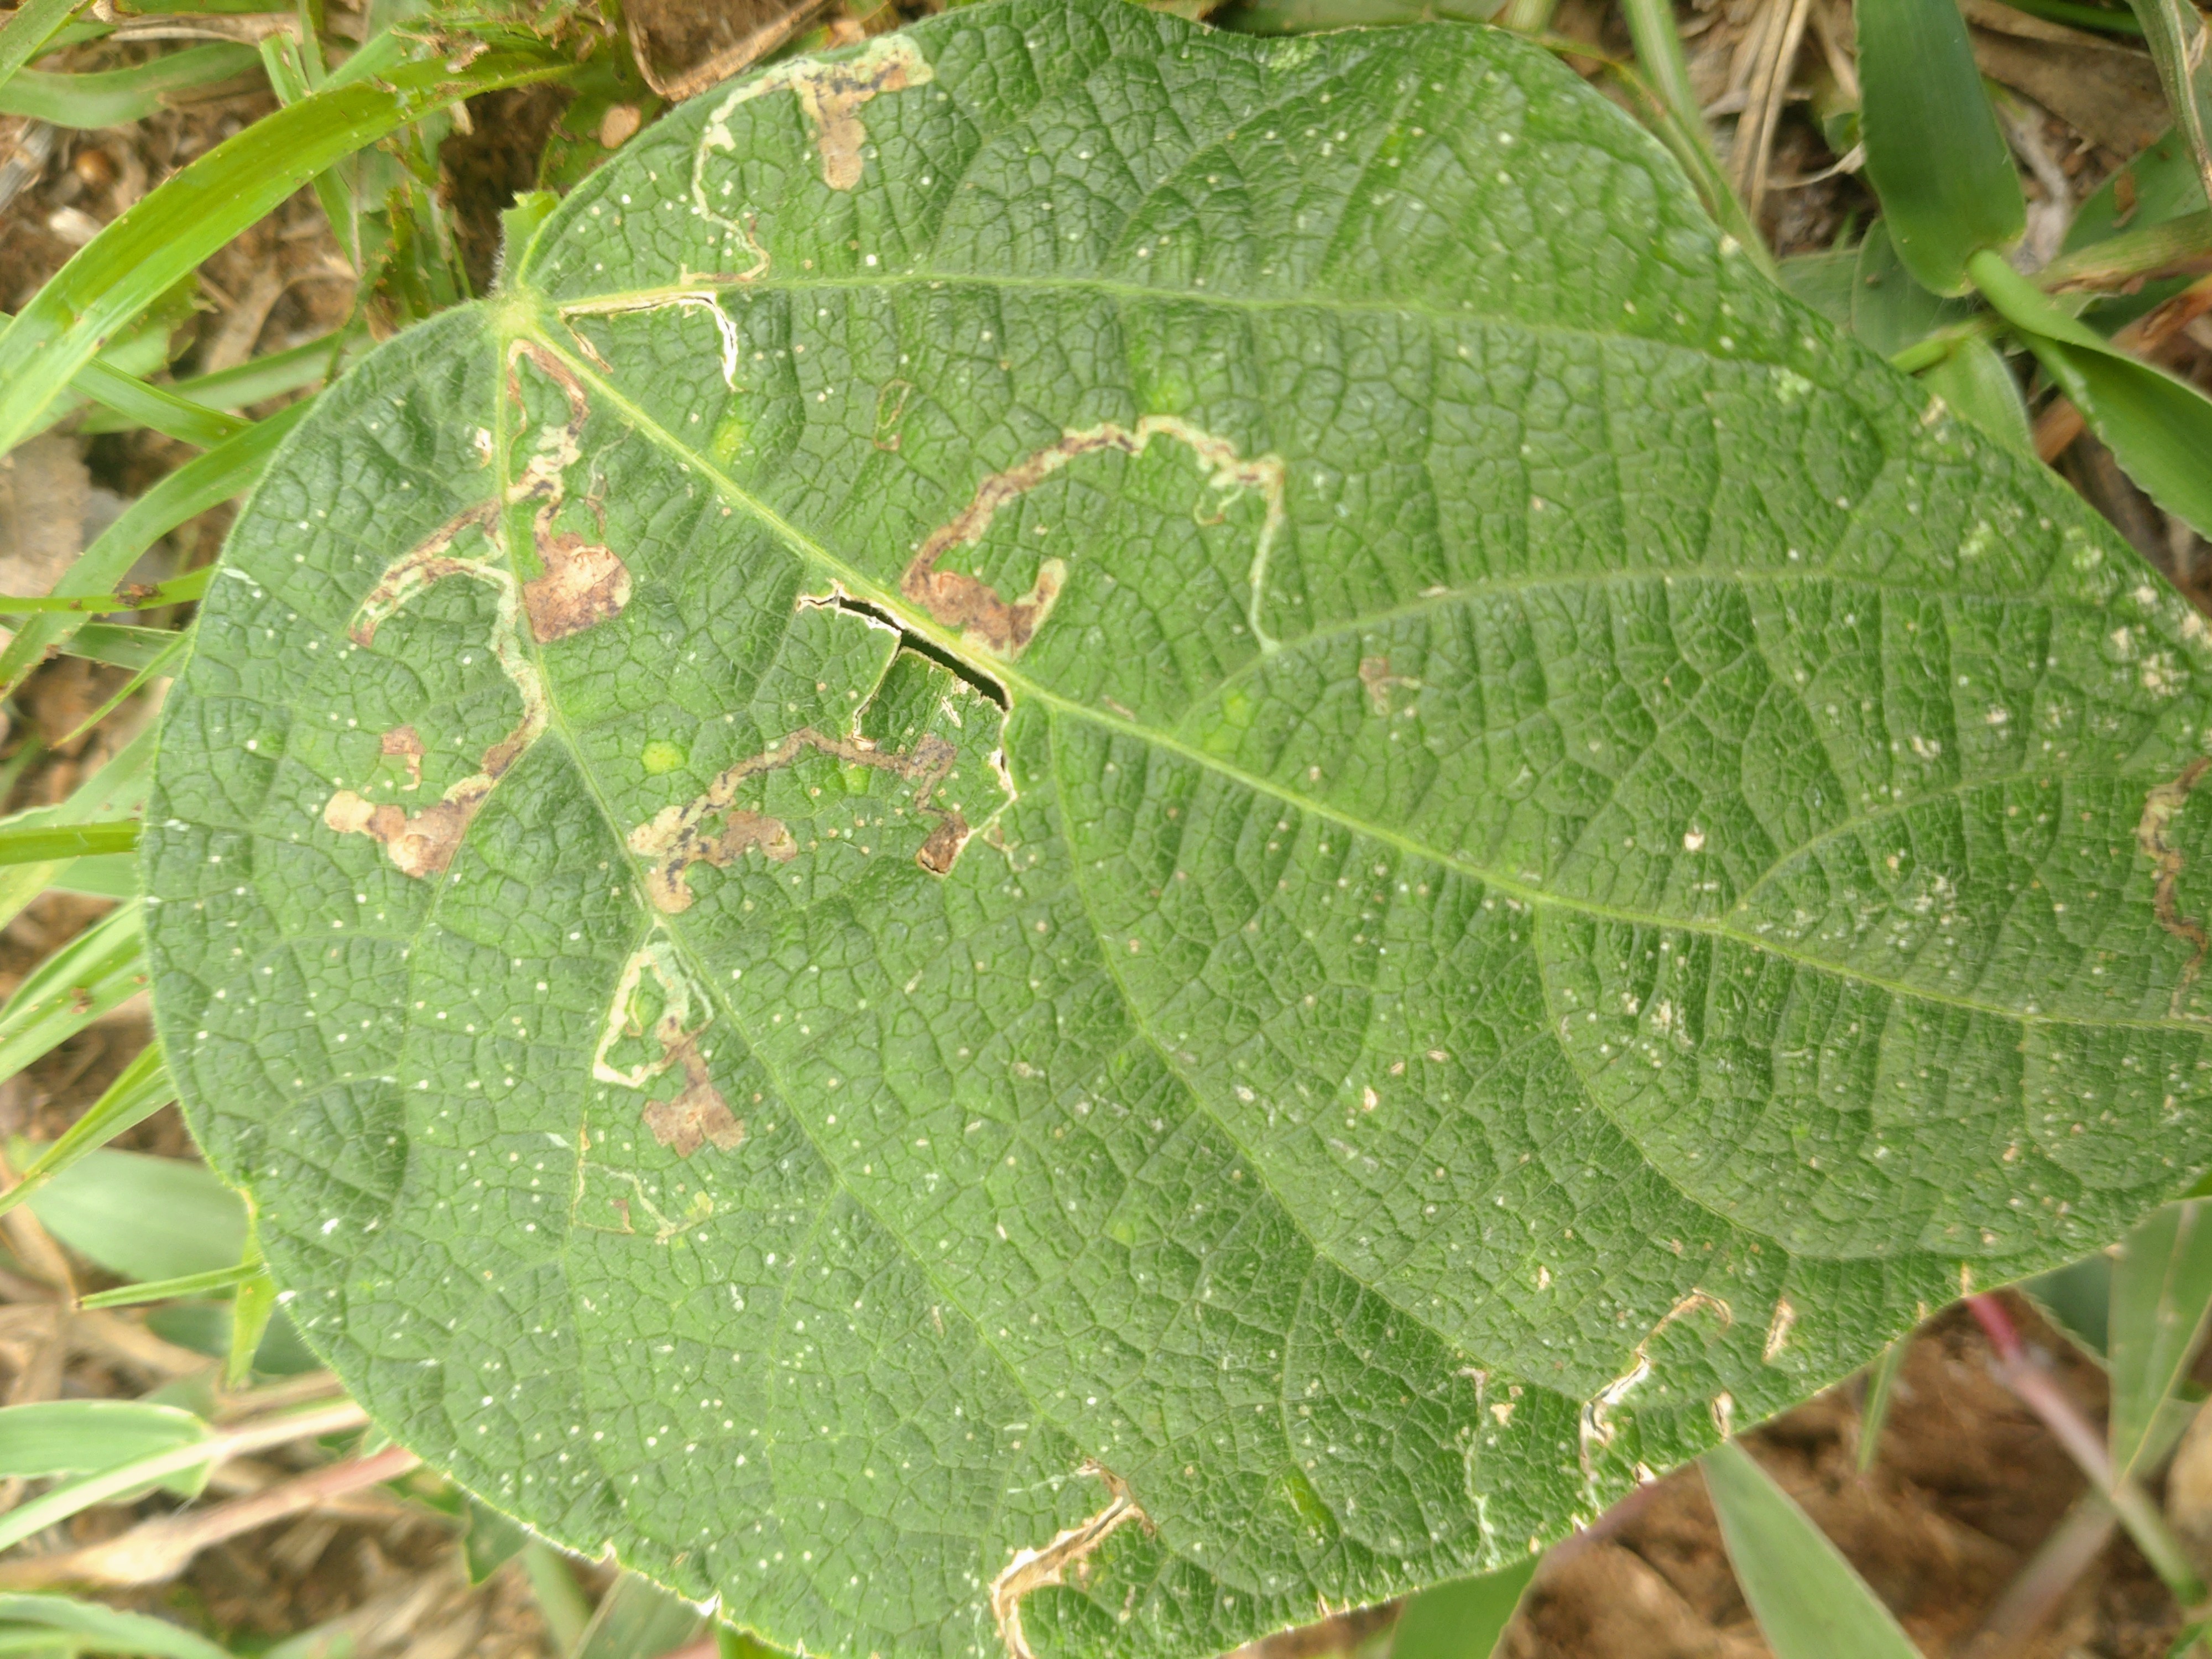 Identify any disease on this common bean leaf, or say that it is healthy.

anthracnose
